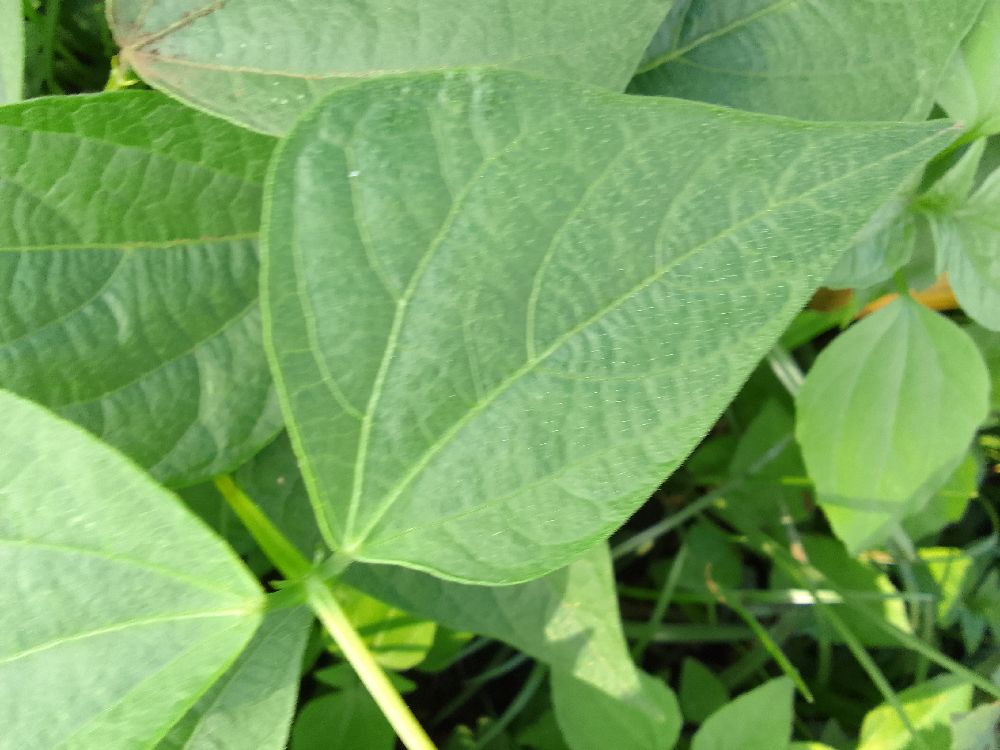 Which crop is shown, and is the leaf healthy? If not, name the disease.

common bean, healthy
